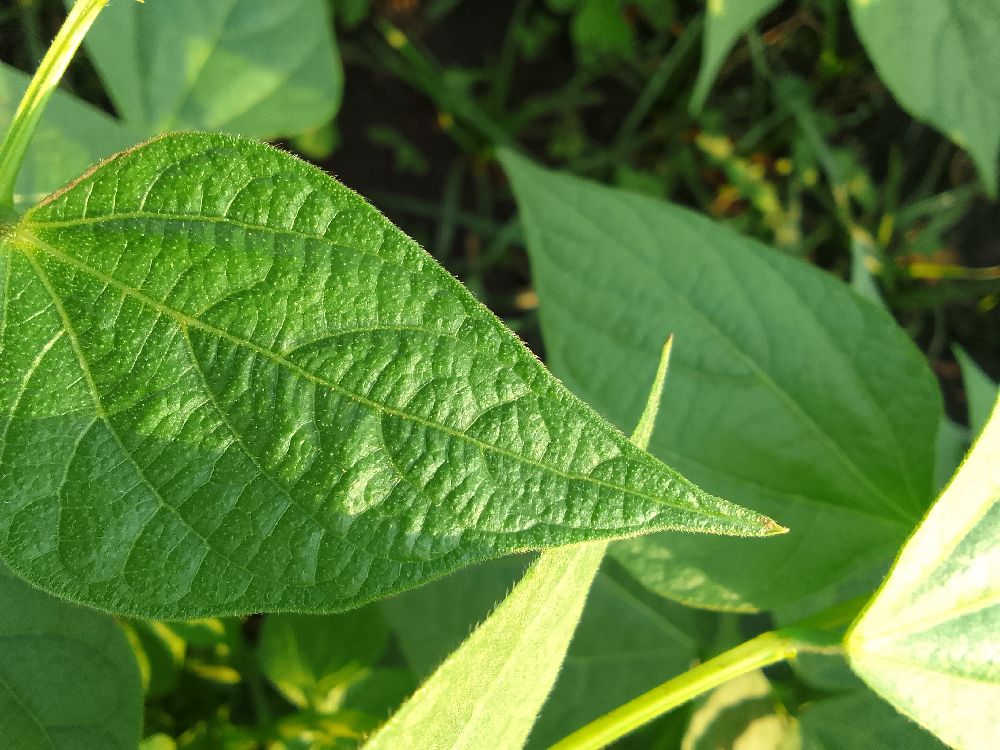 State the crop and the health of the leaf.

common bean, healthy
